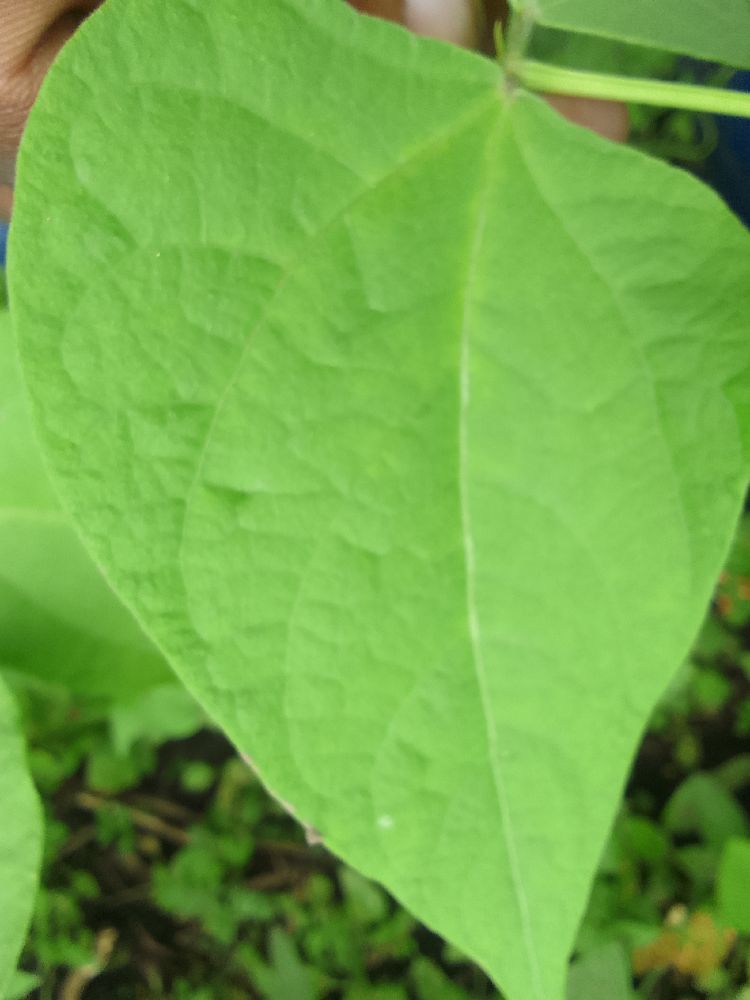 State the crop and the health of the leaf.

common bean, healthy
